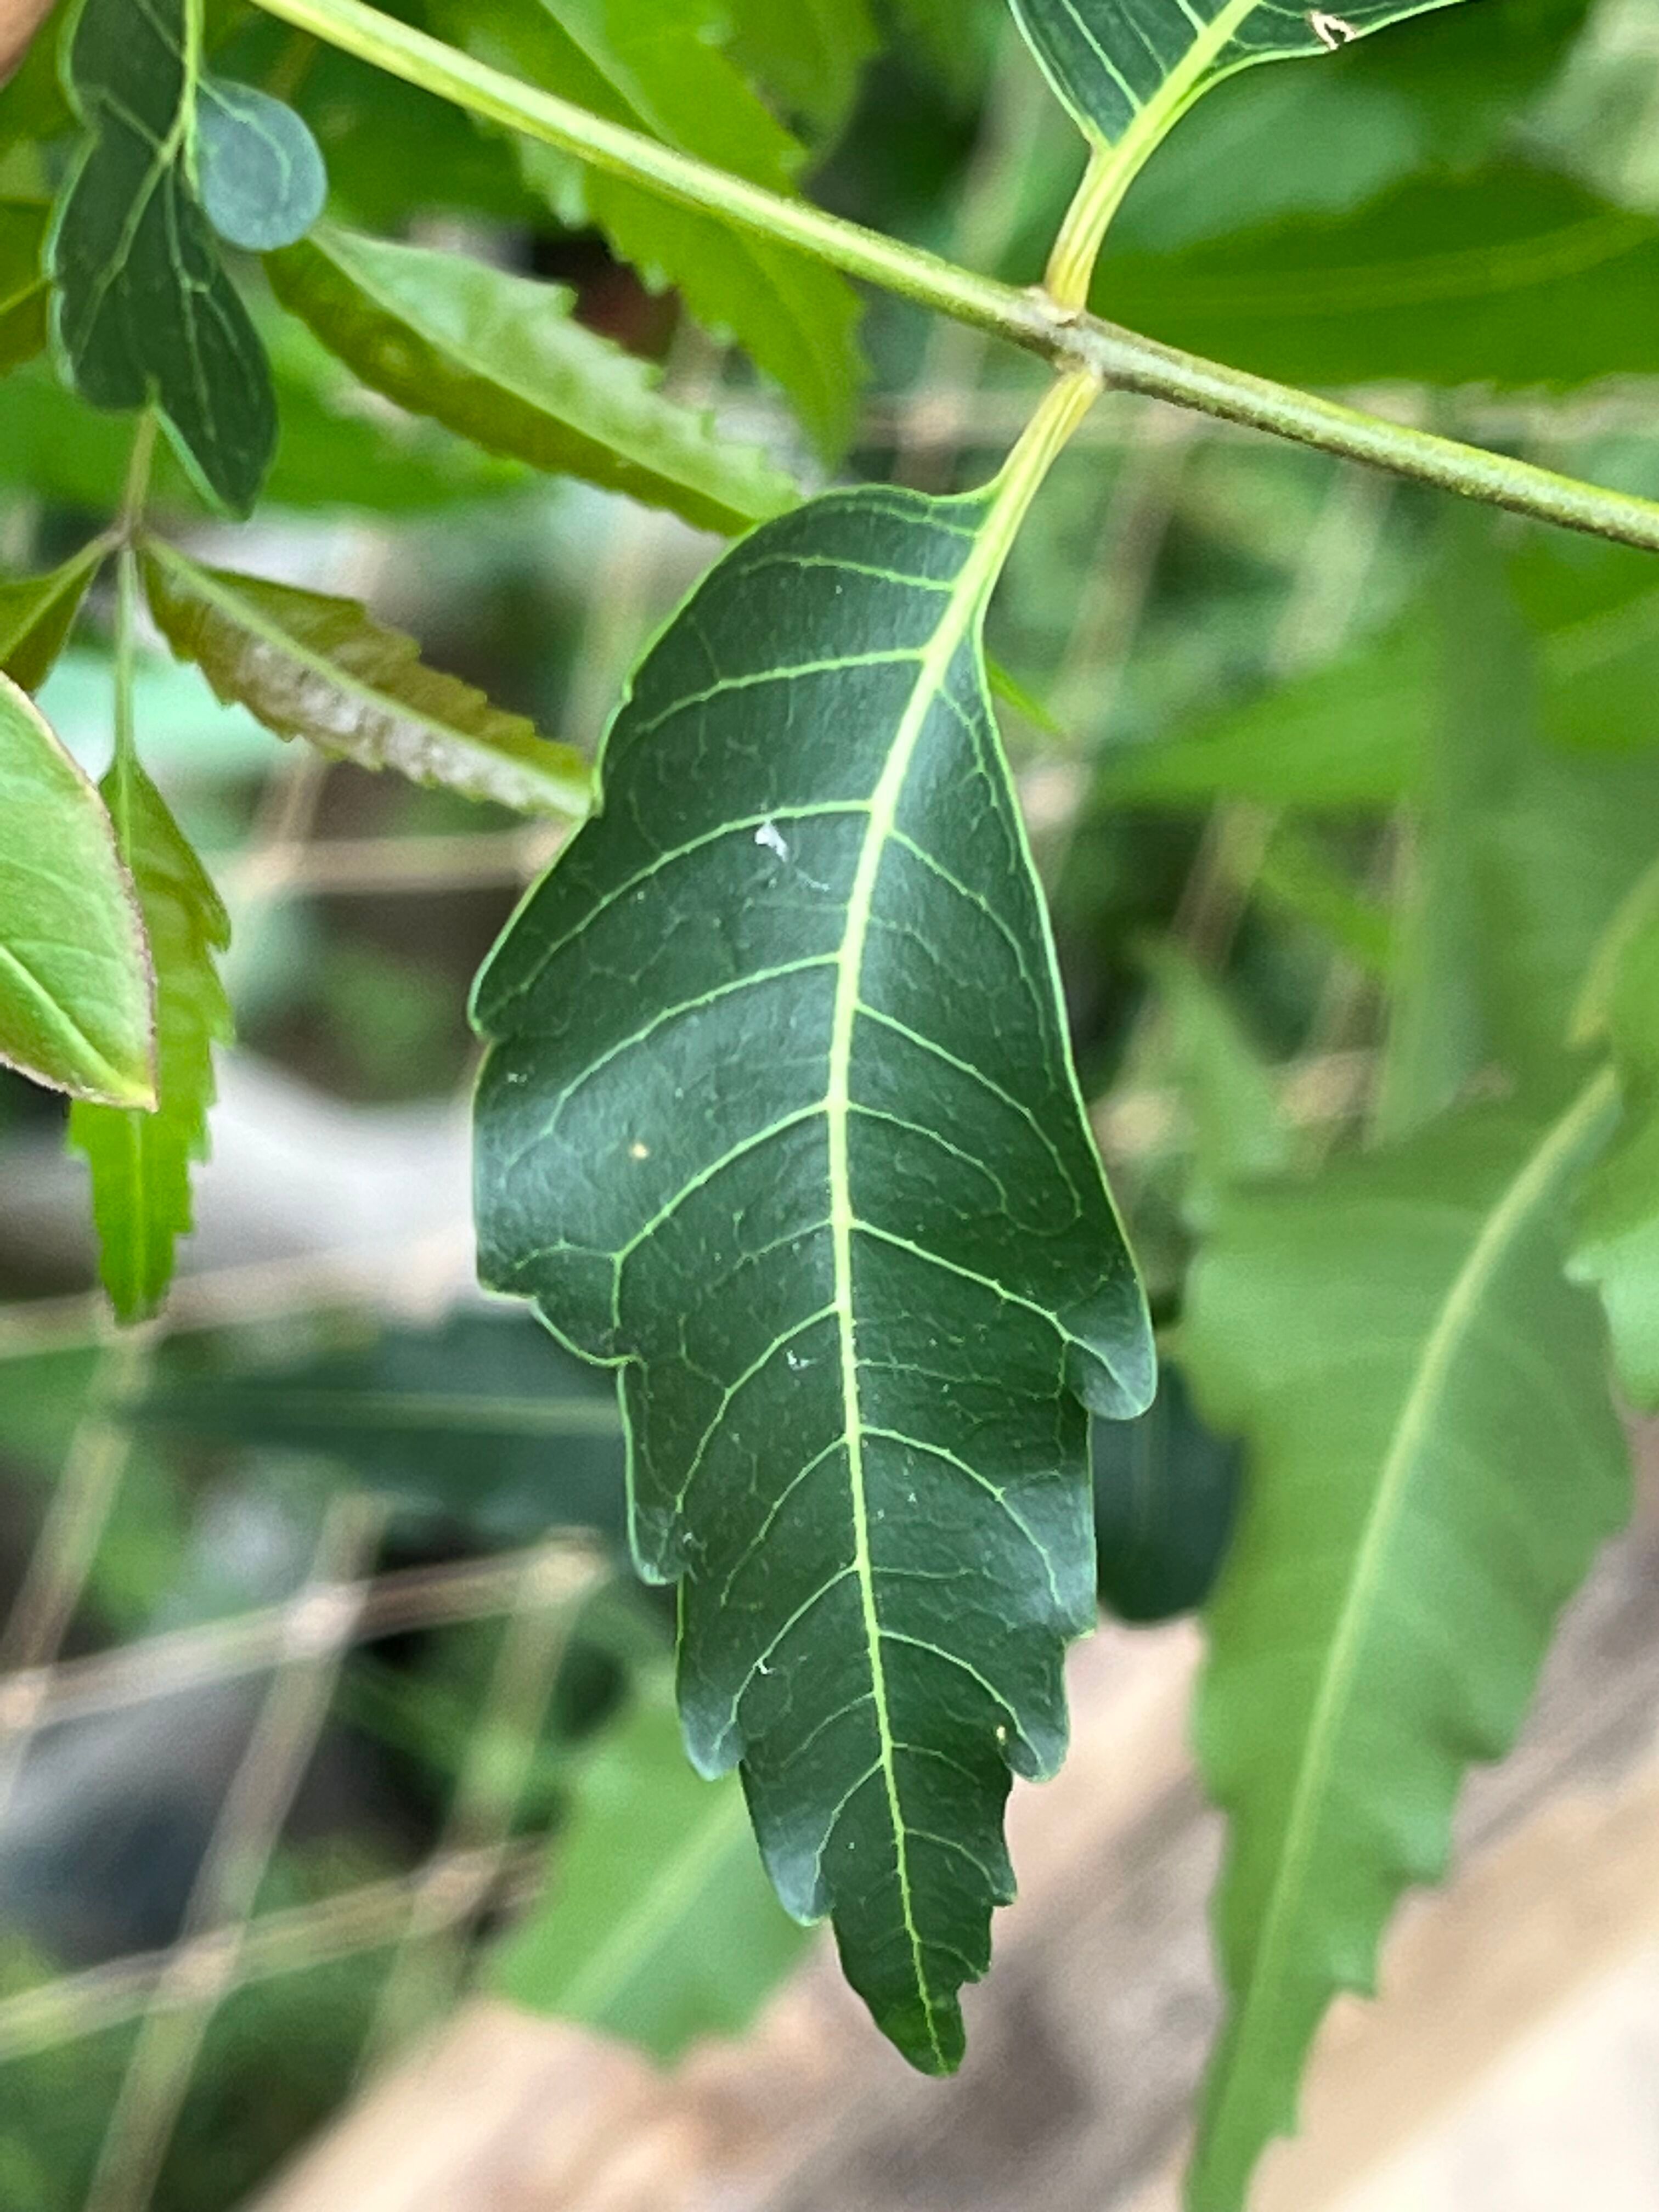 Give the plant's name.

neem
